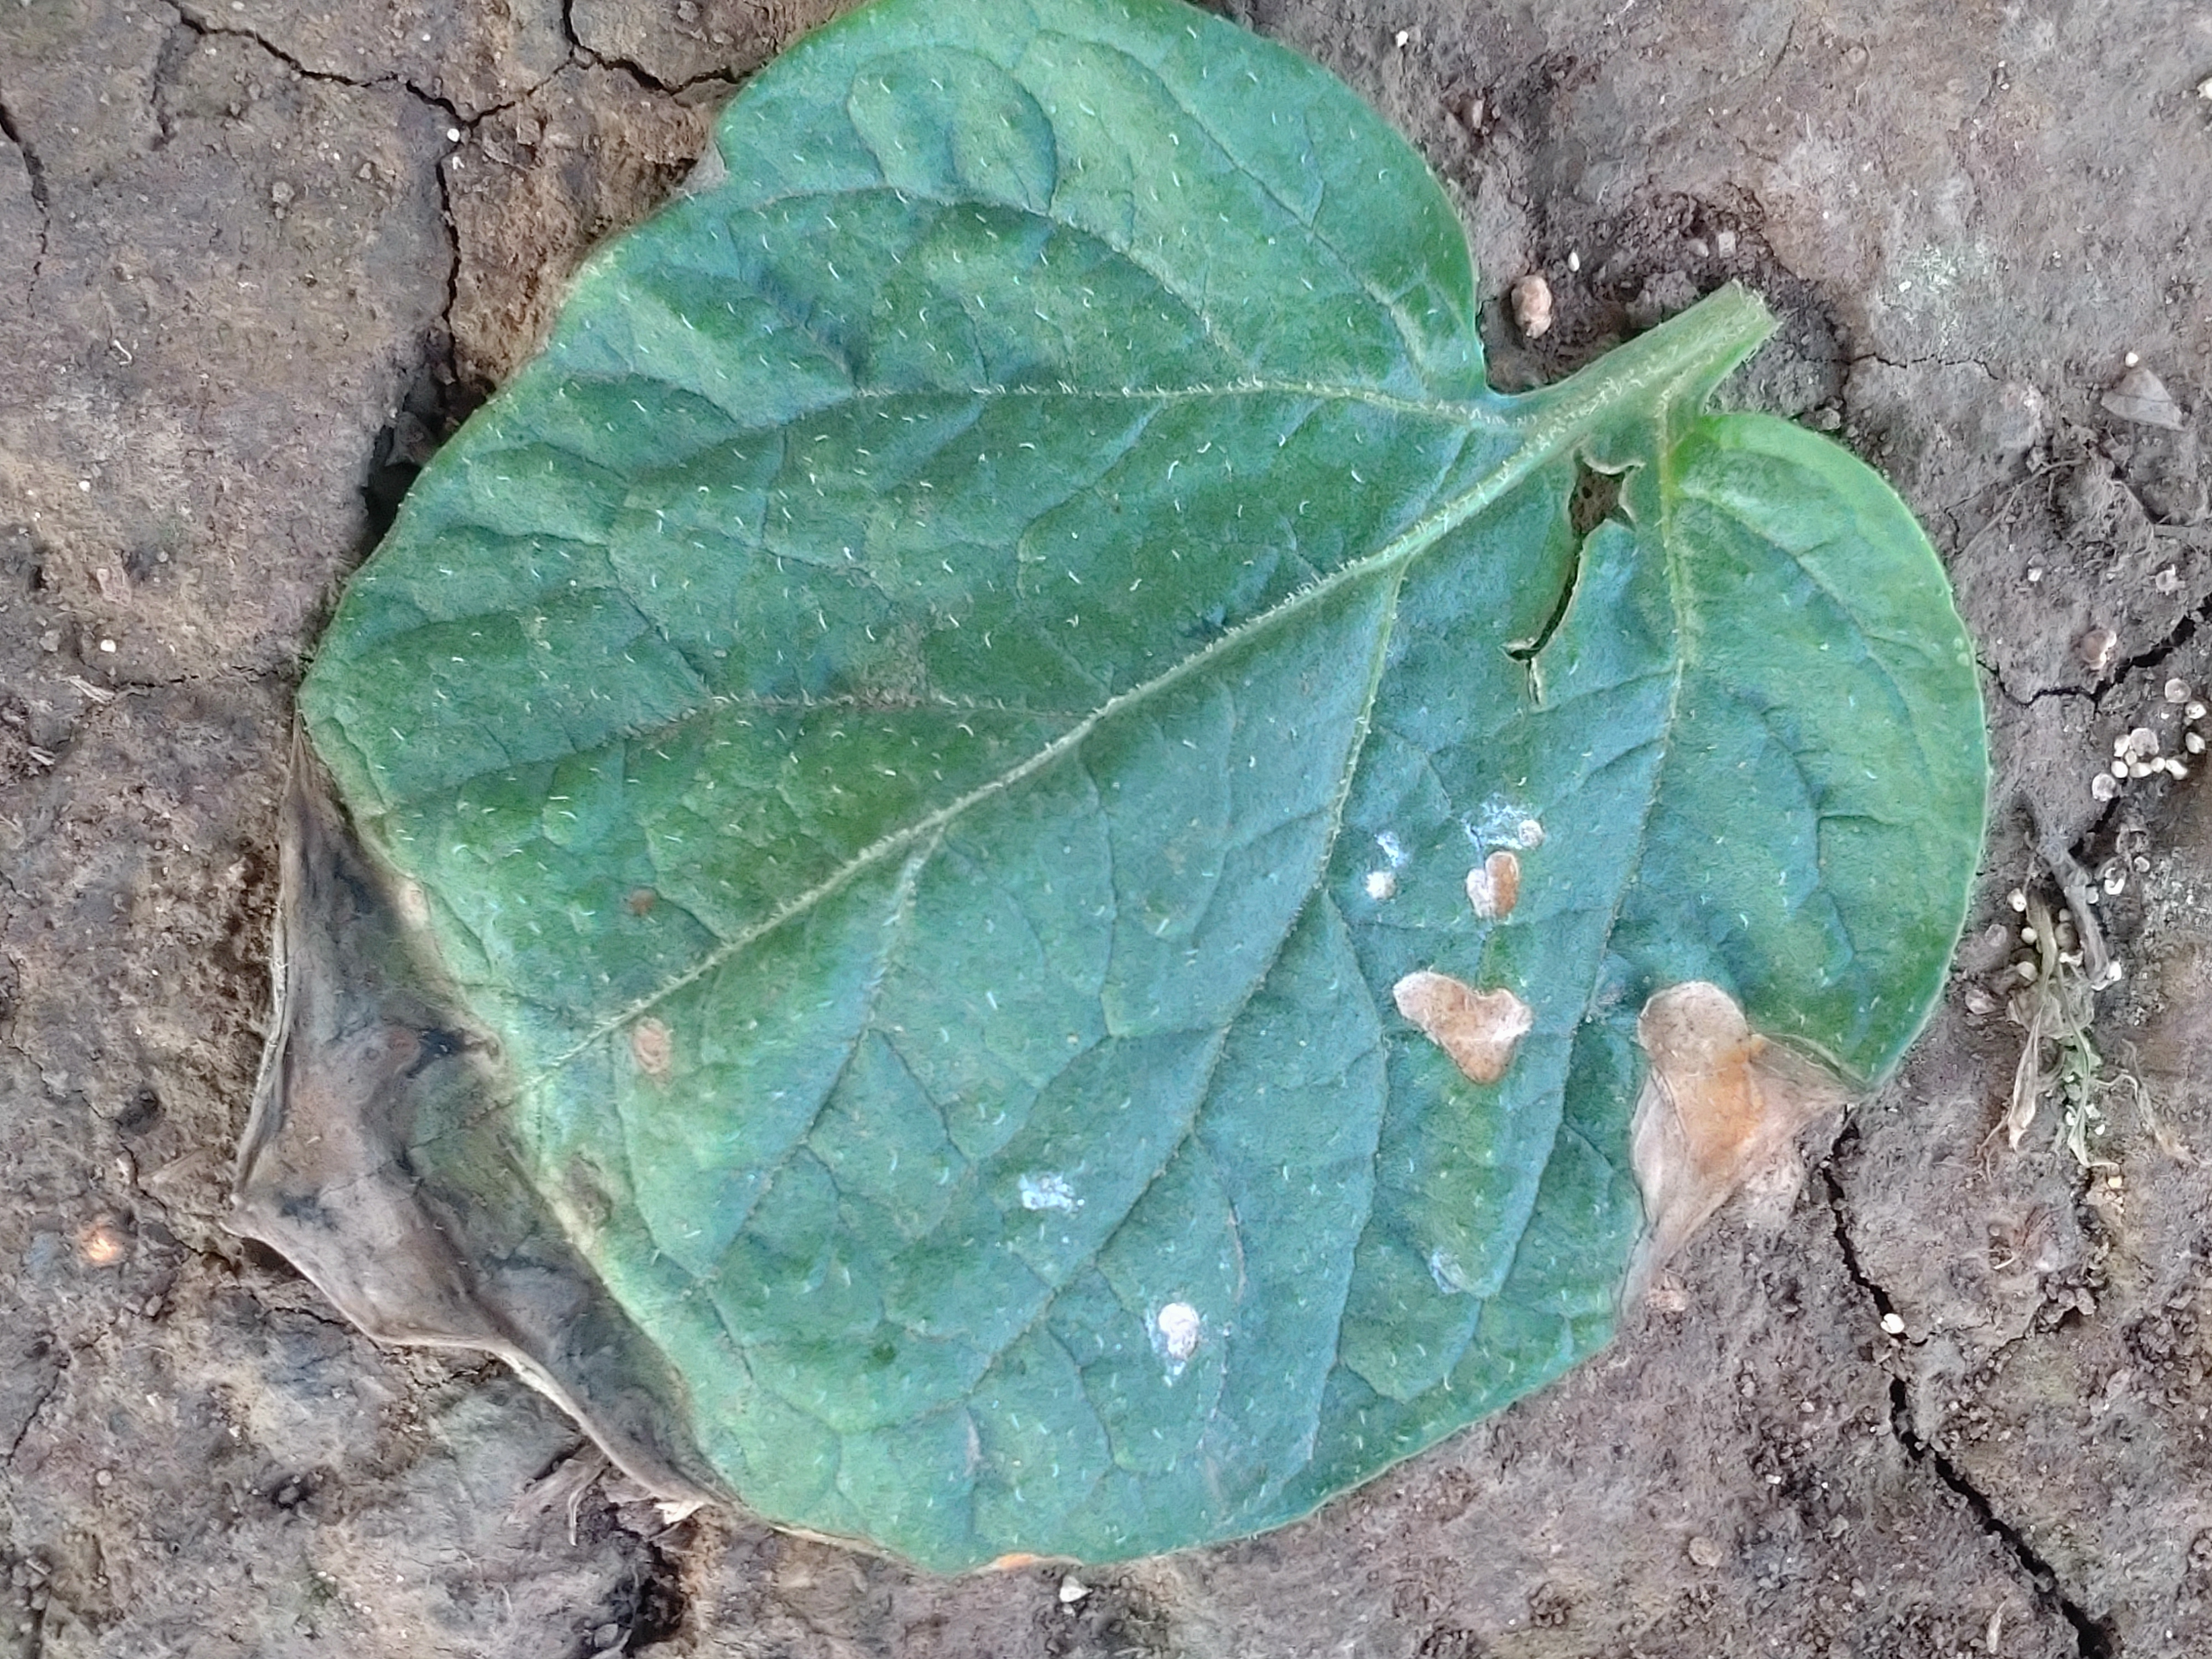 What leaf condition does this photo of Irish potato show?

early blight
